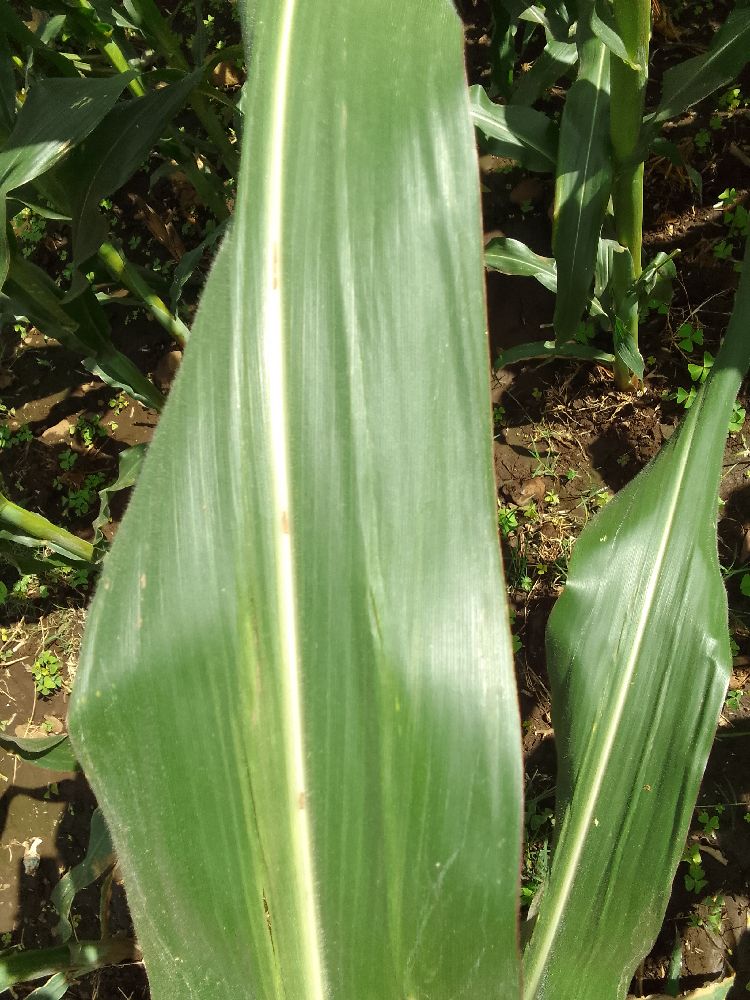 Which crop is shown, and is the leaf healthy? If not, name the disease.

maize, maize lethal necrosis
